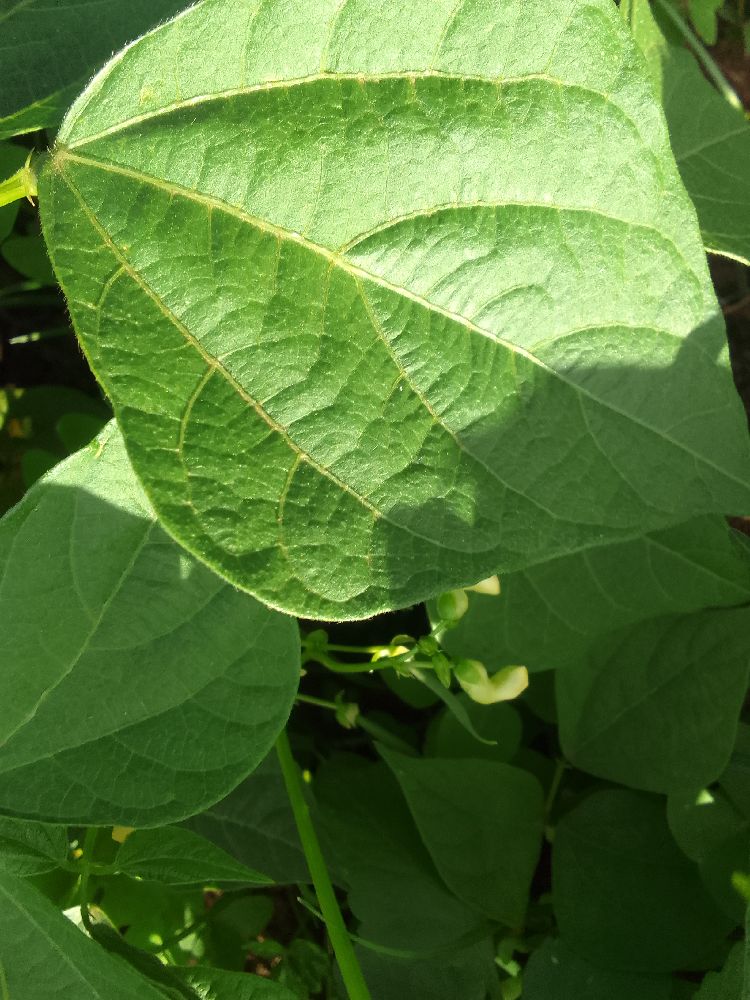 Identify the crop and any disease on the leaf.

common bean, healthy
